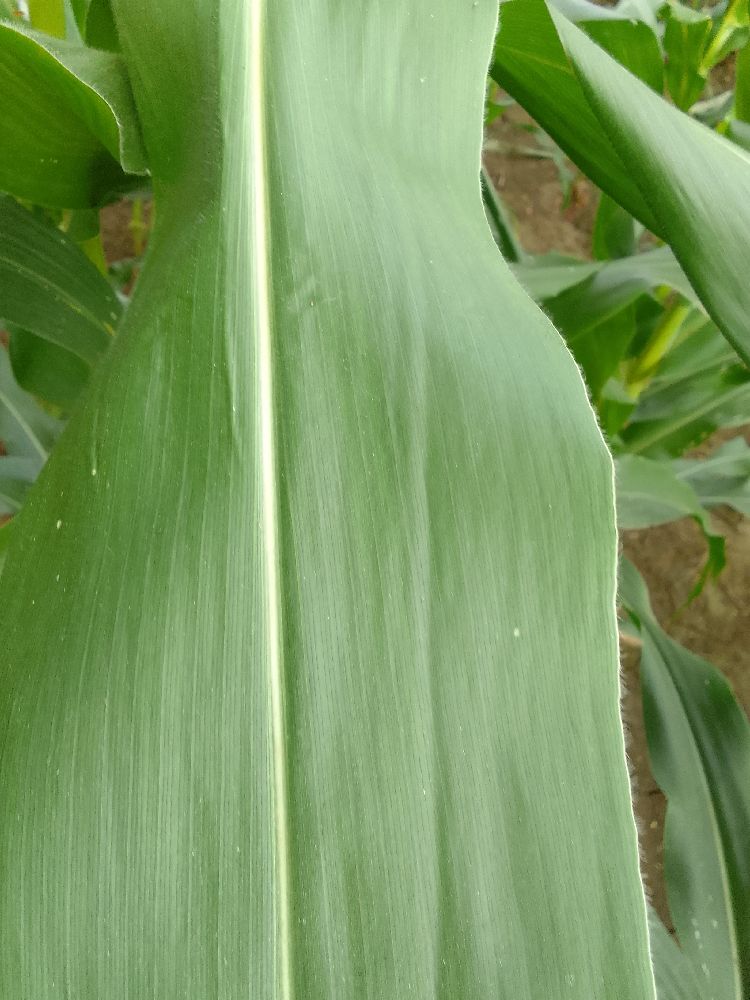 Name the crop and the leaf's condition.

maize, healthy
